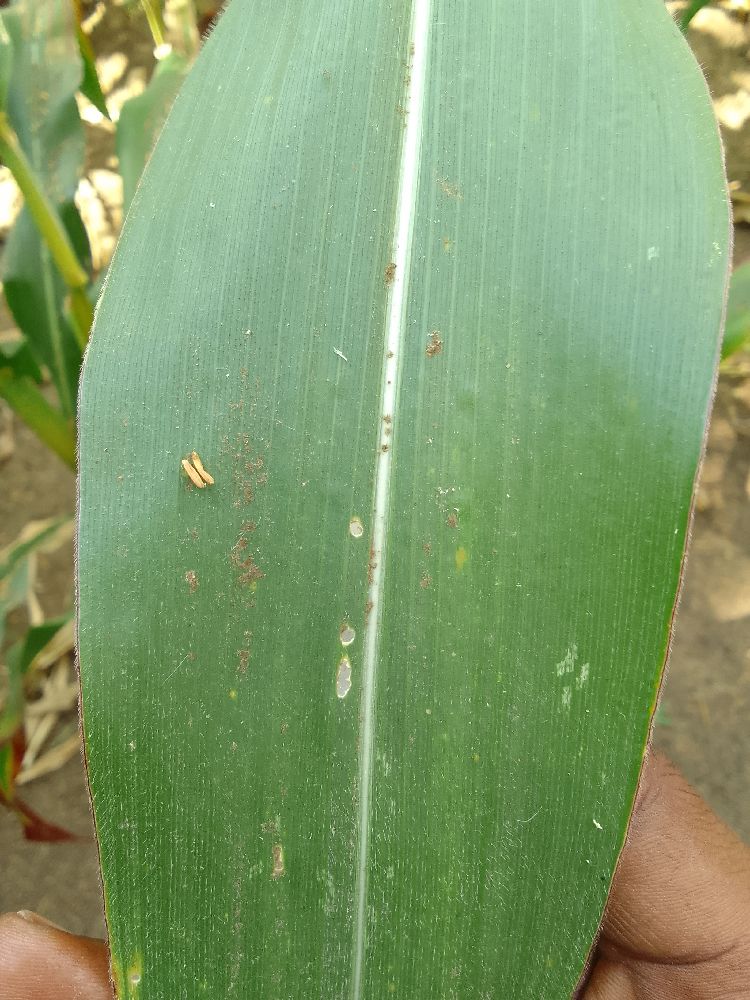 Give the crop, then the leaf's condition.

maize, healthy
